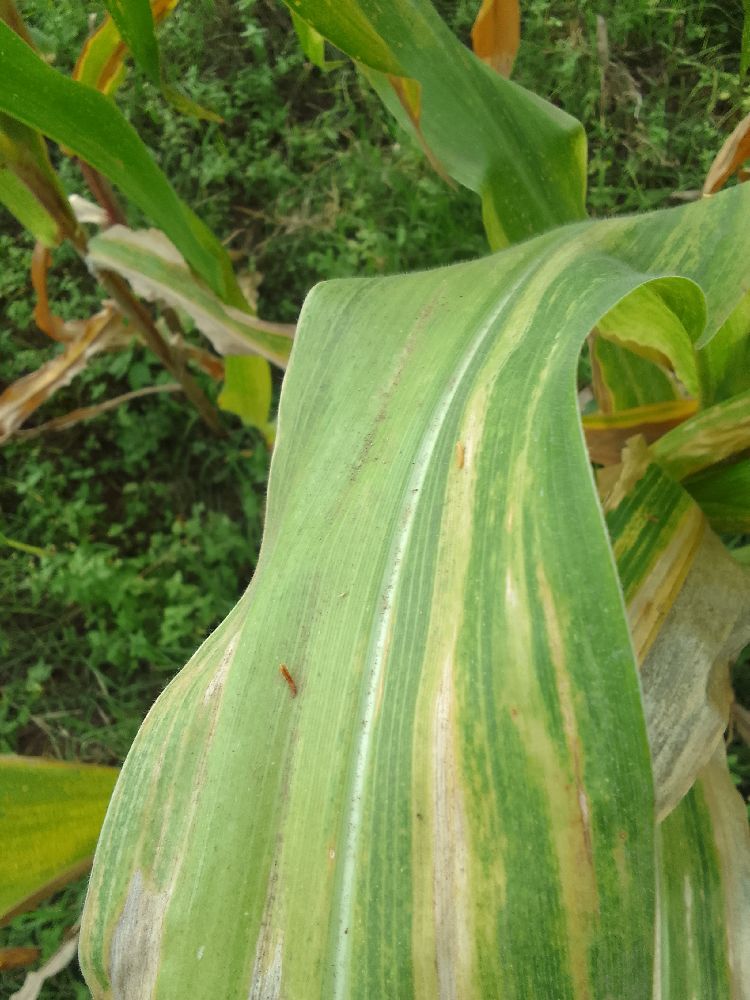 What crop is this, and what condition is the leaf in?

maize, maize lethal necrosis
